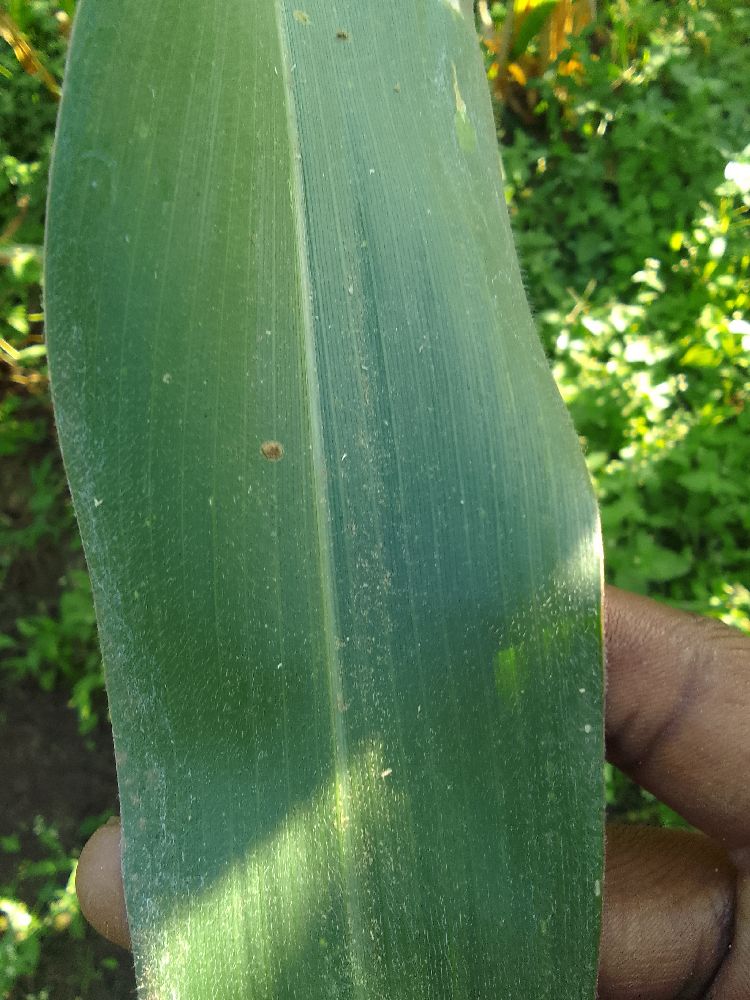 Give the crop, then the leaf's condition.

maize, healthy
